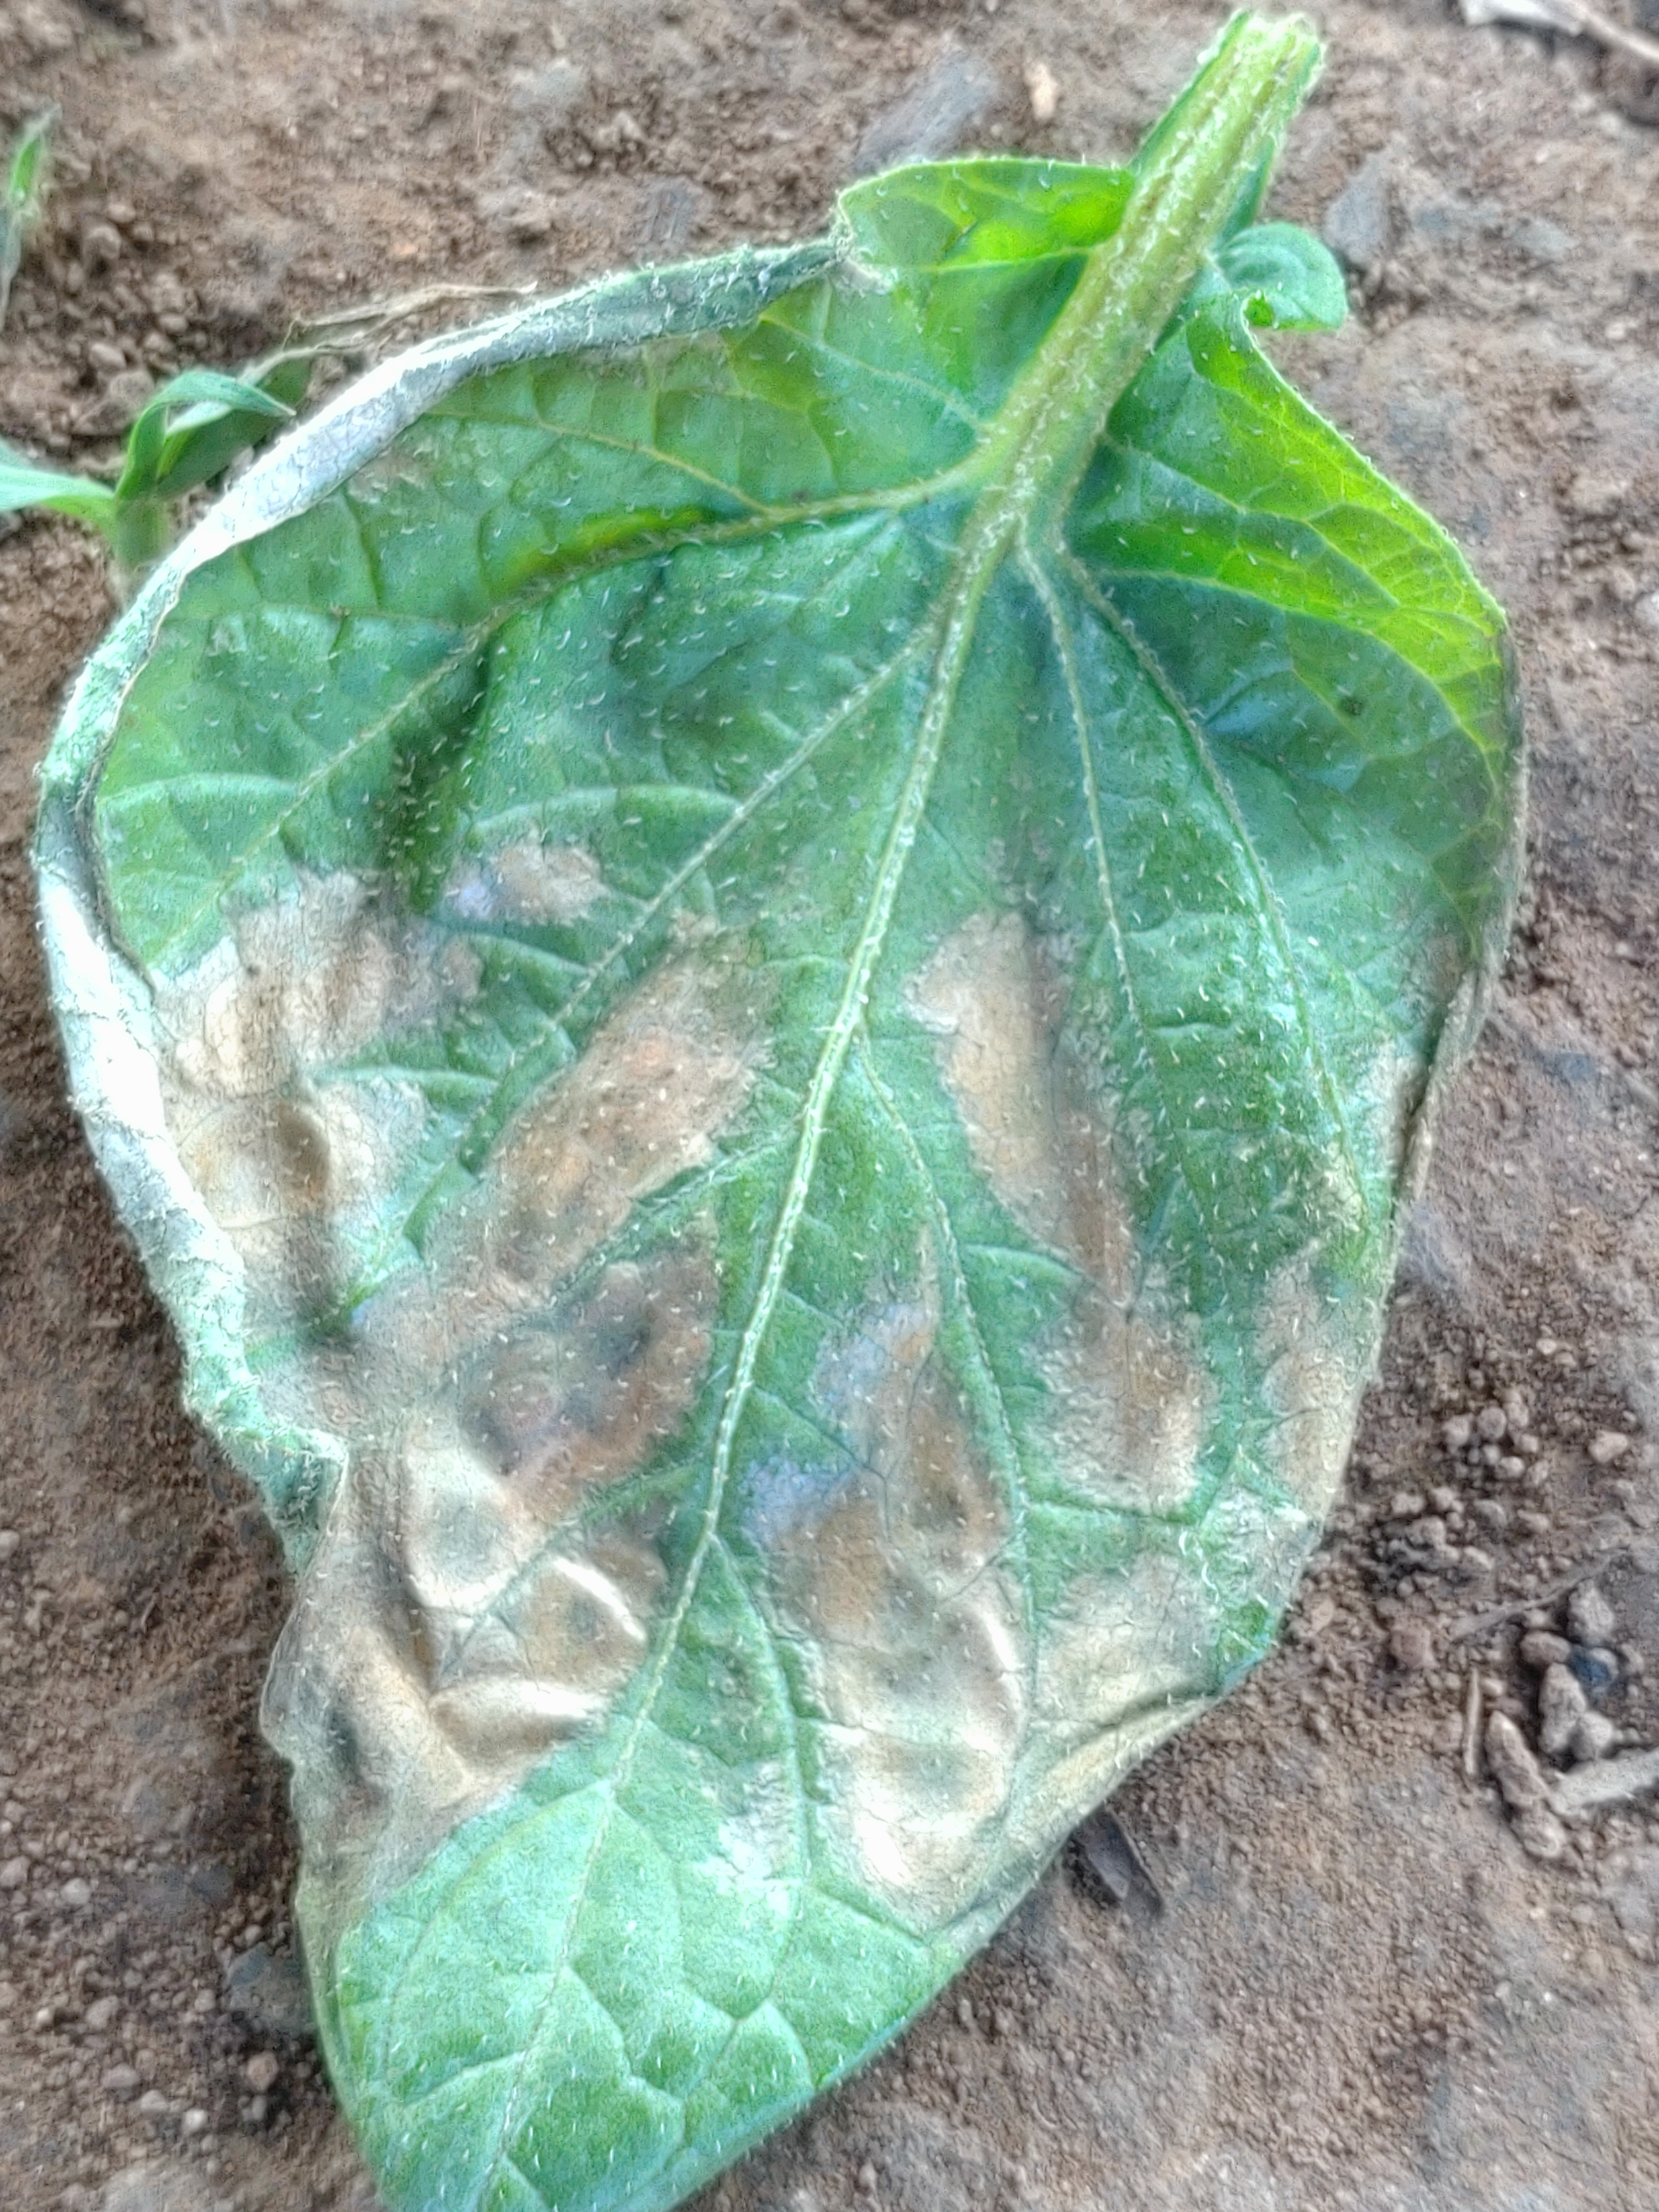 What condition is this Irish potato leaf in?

early blight
